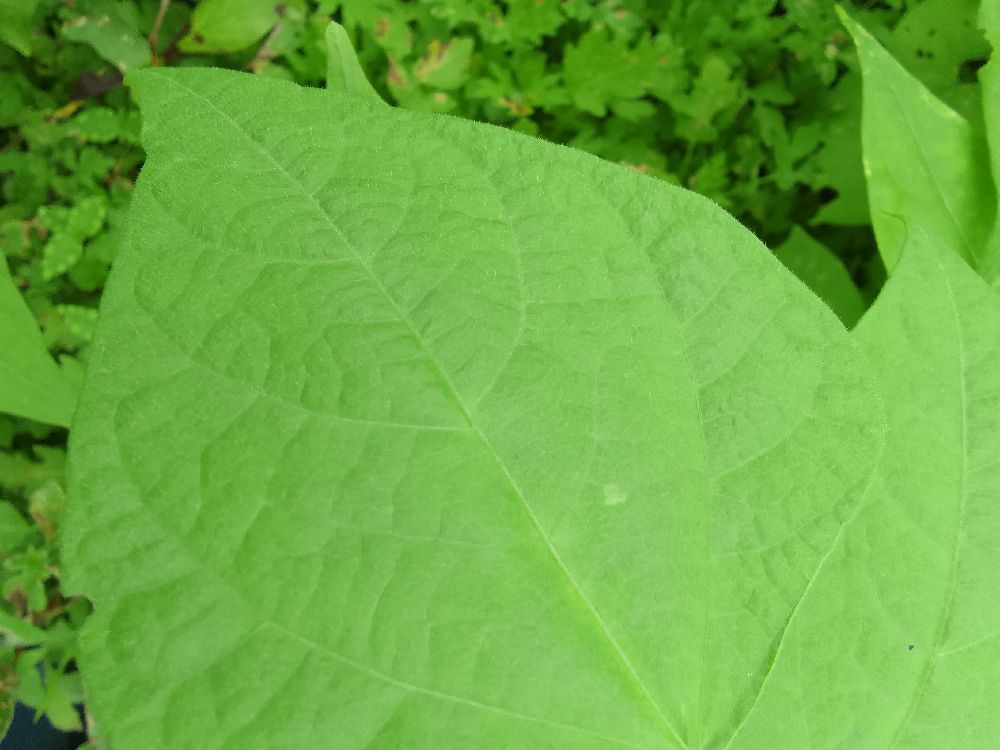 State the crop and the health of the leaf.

common bean, healthy
